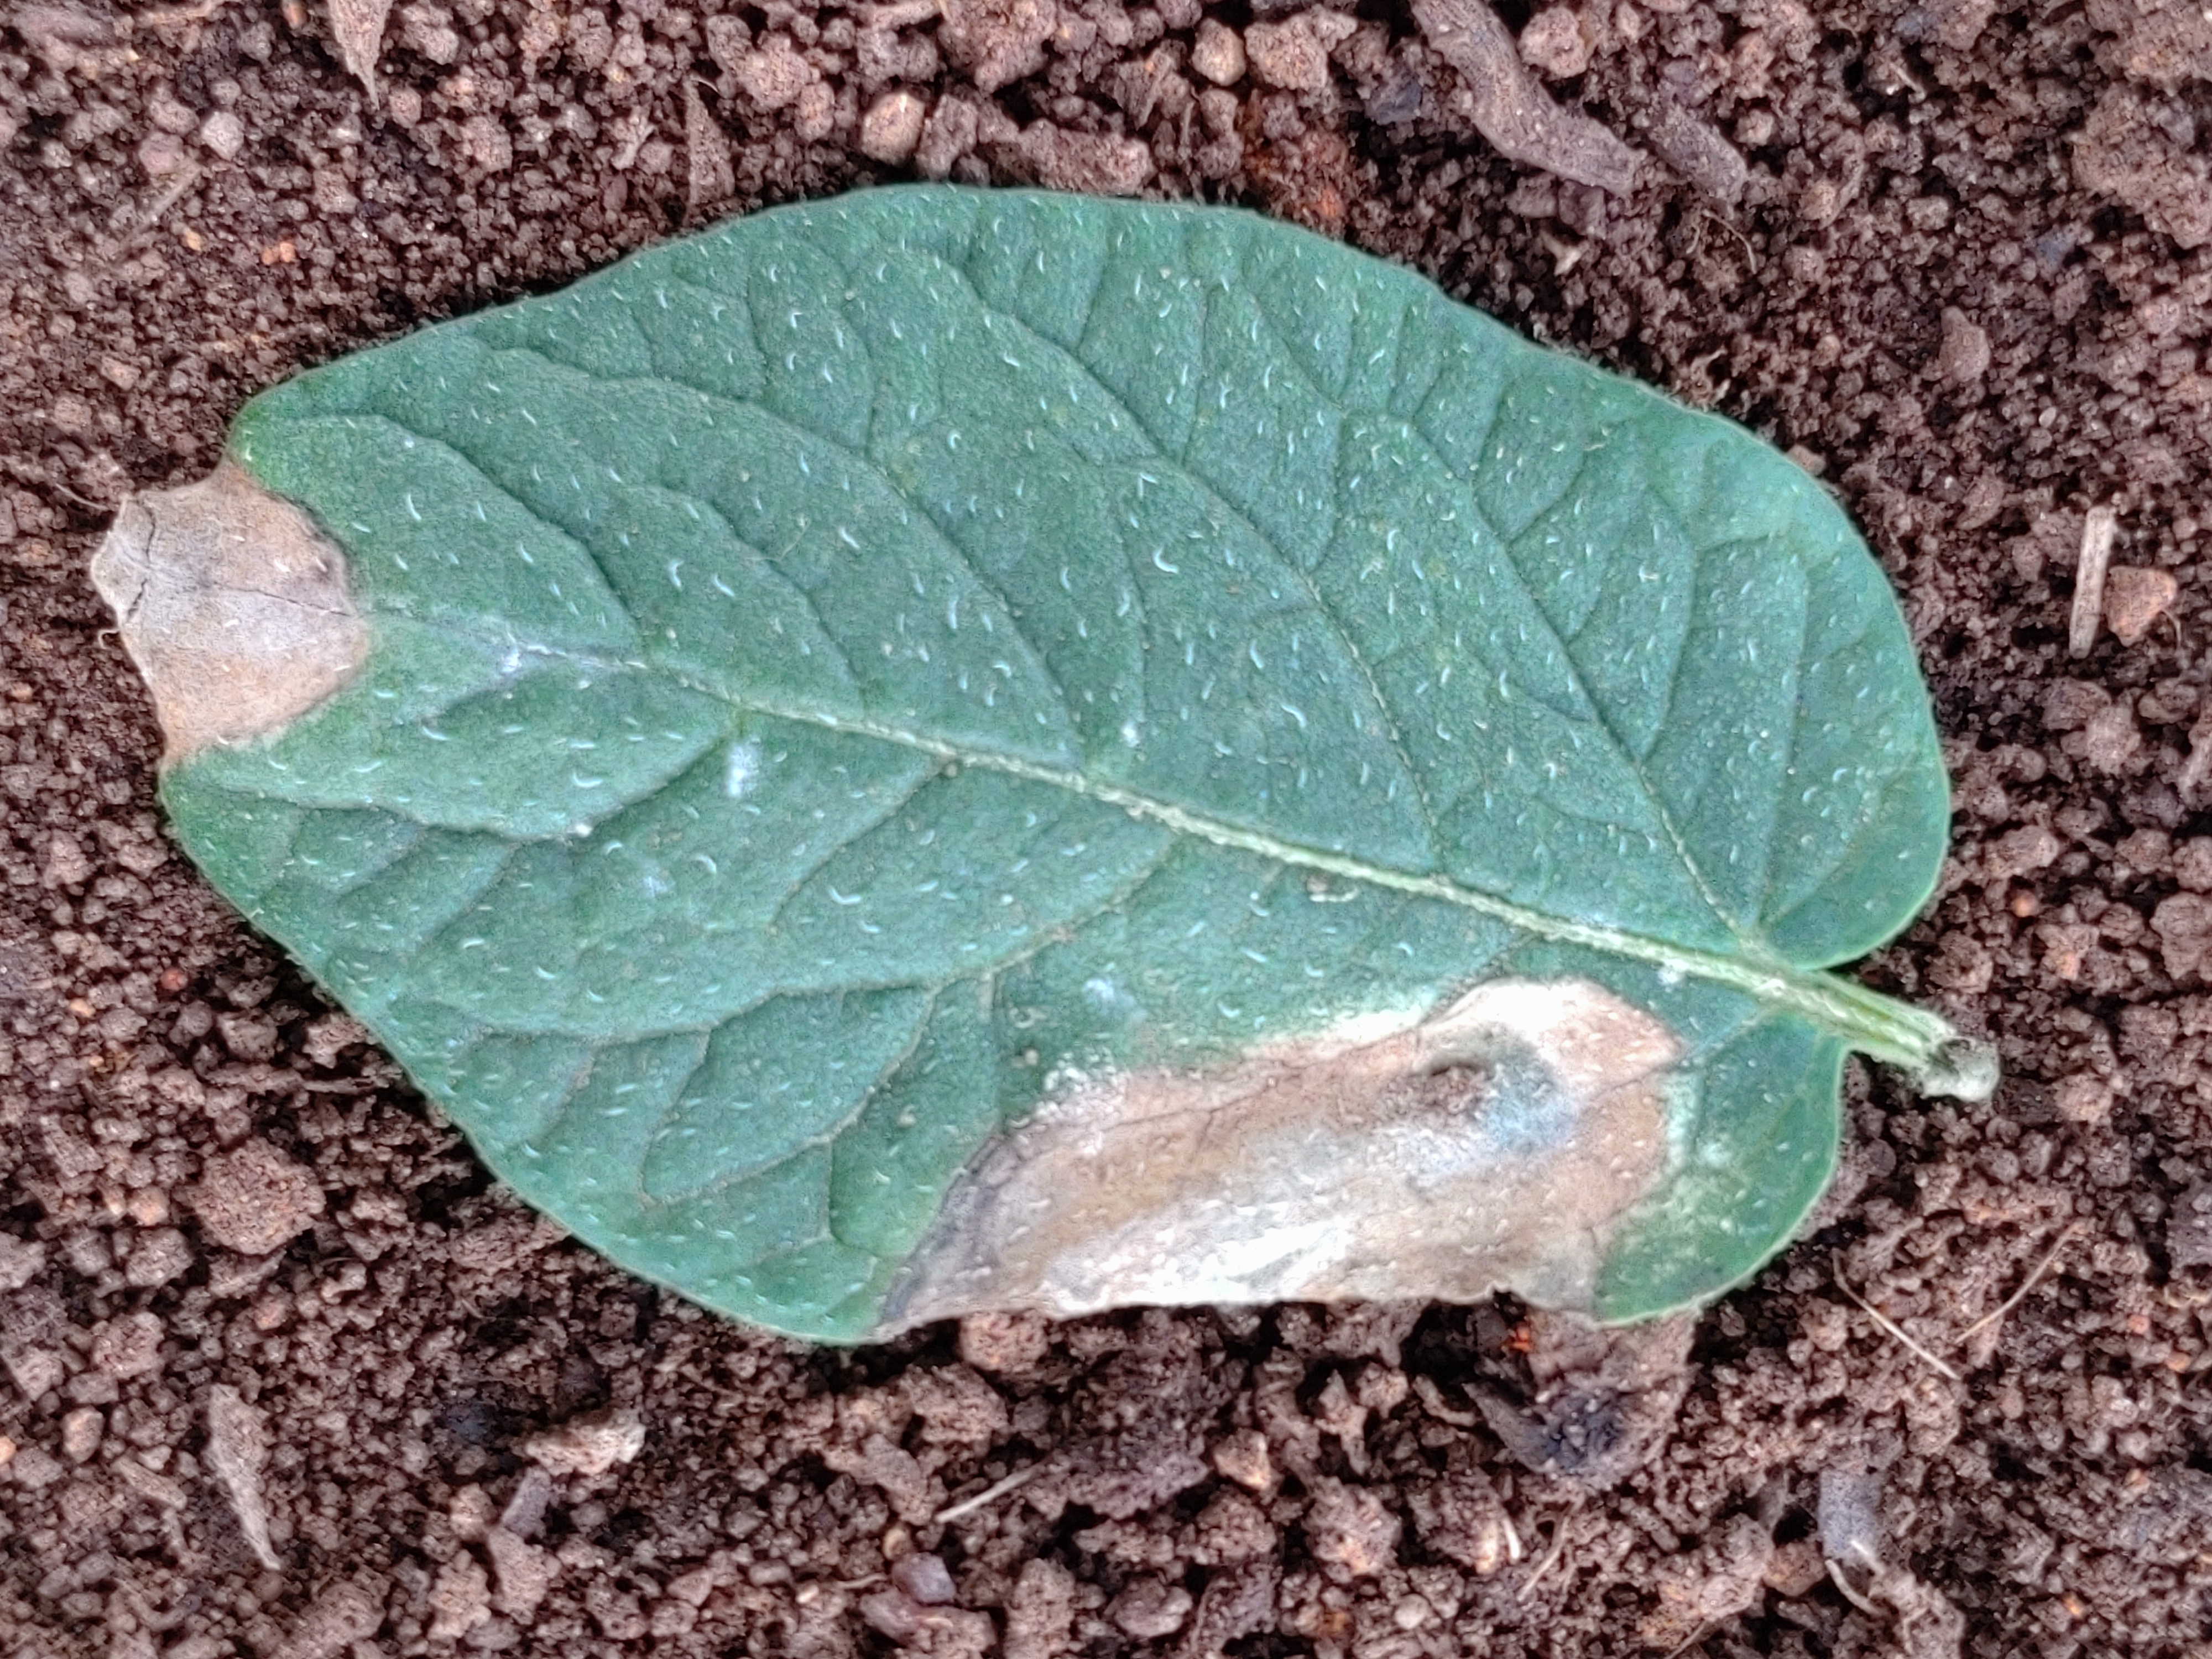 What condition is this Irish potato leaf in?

early blight
